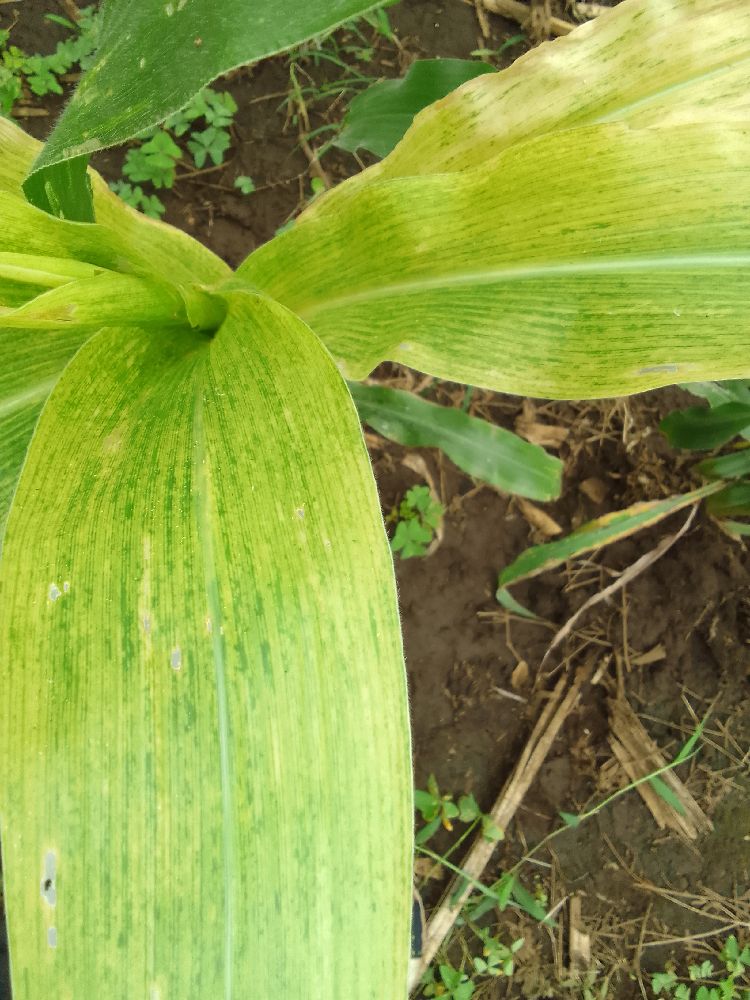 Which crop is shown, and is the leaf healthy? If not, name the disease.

maize, maize lethal necrosis
